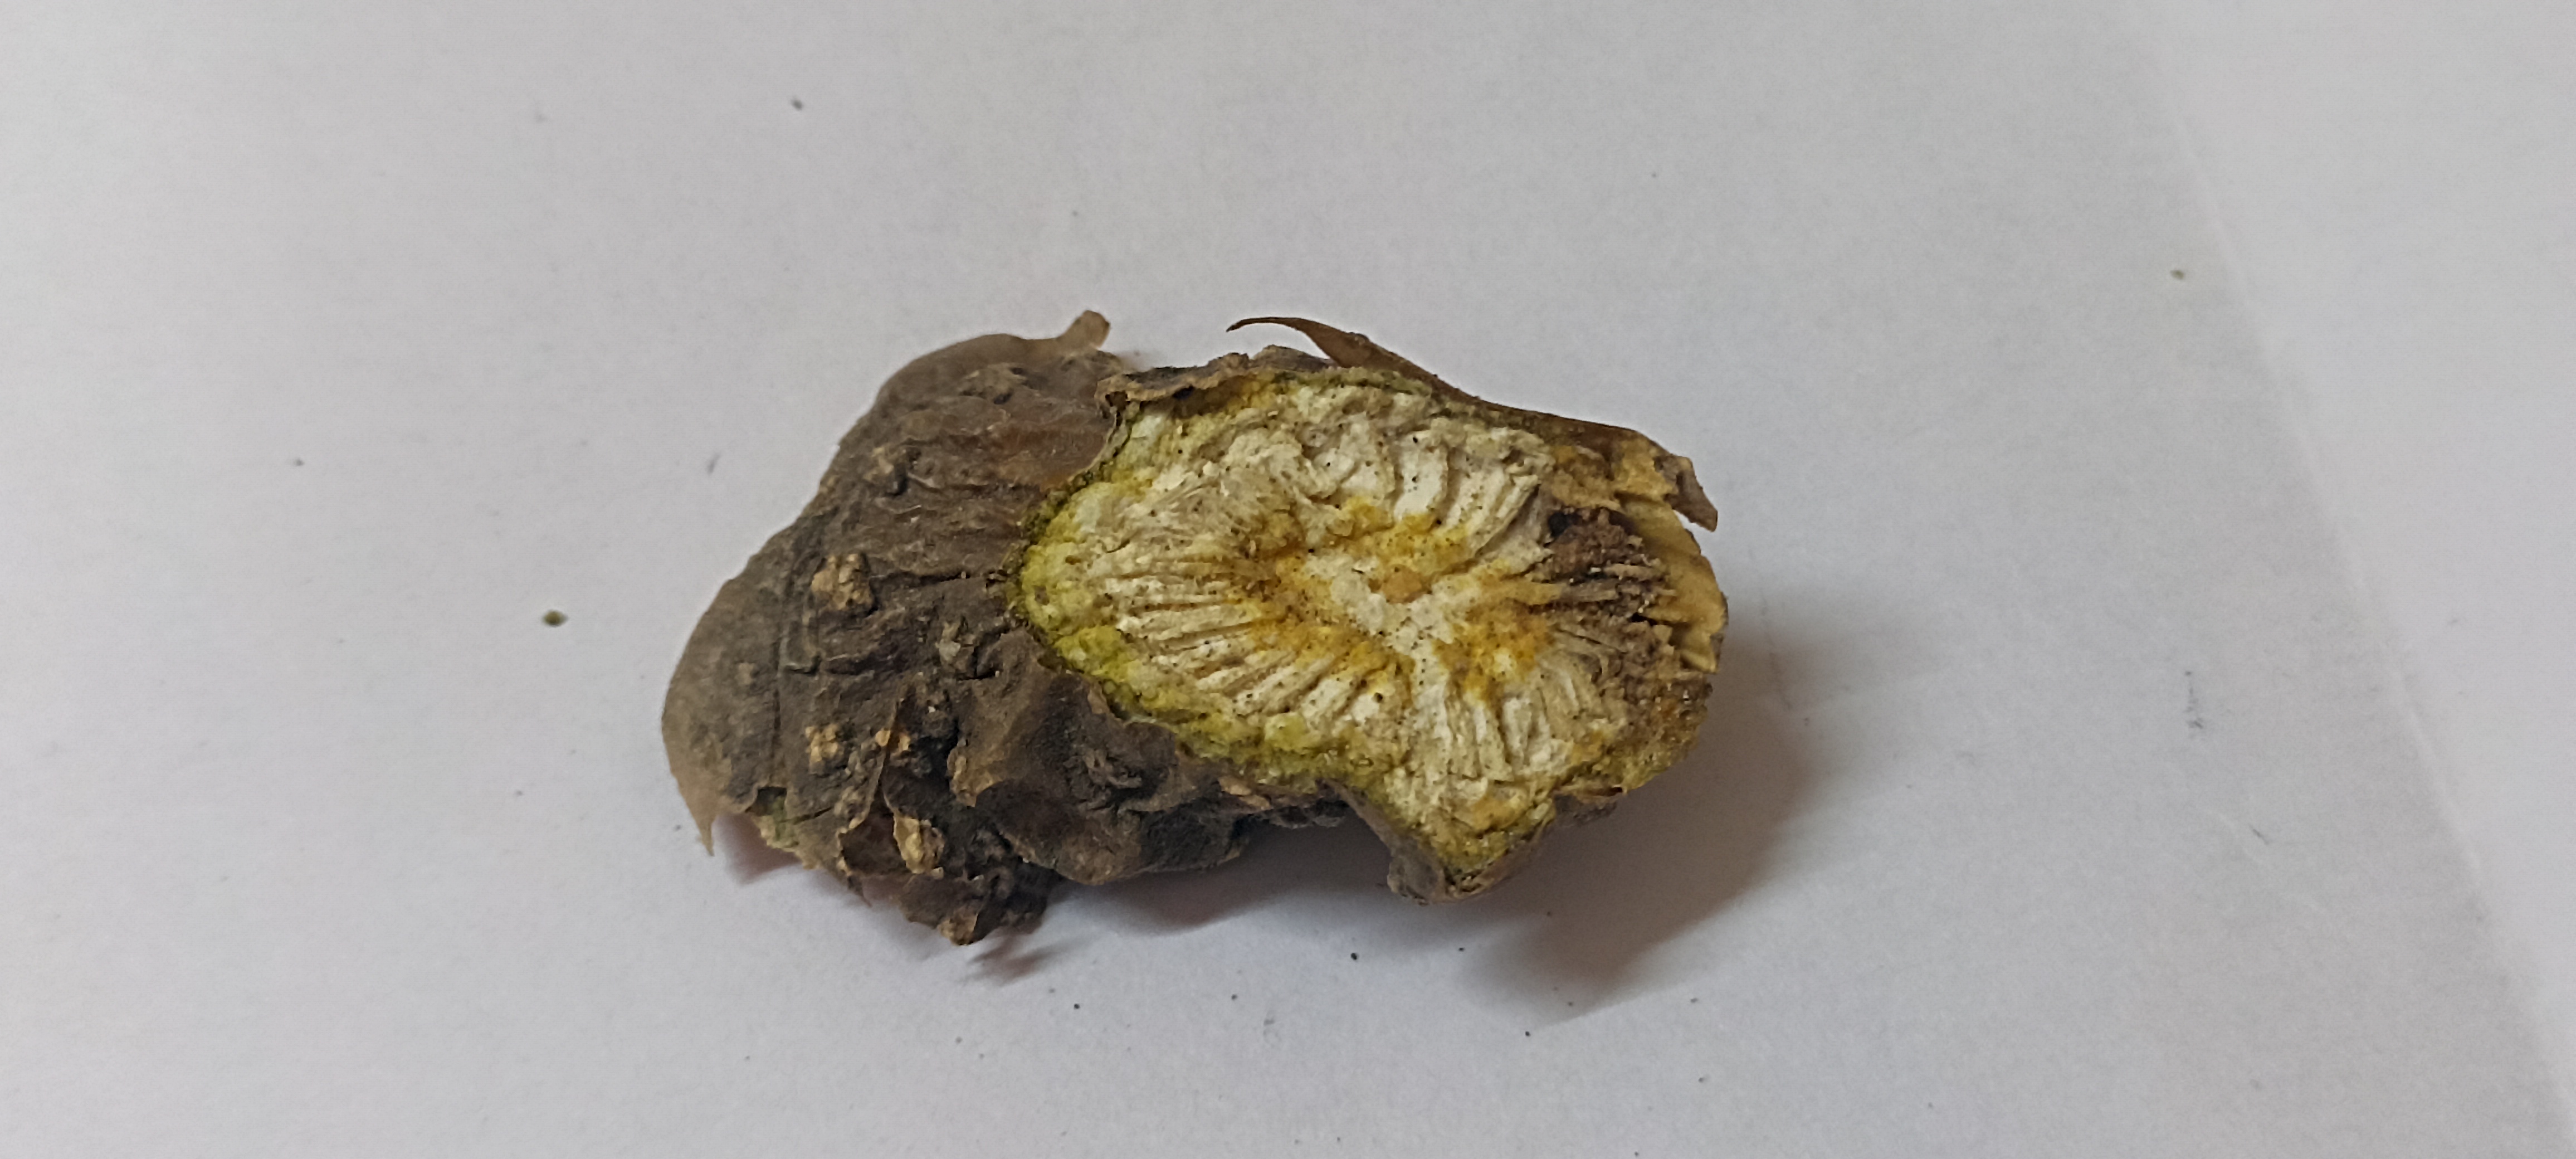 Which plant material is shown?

gulvel
